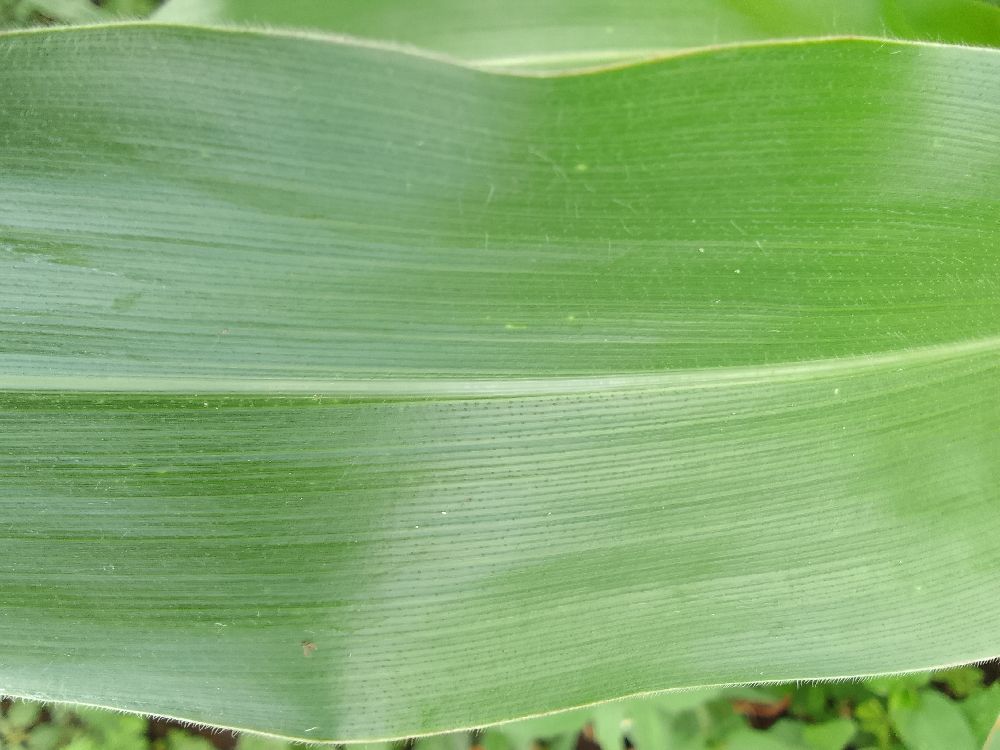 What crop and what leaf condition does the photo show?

maize, healthy
